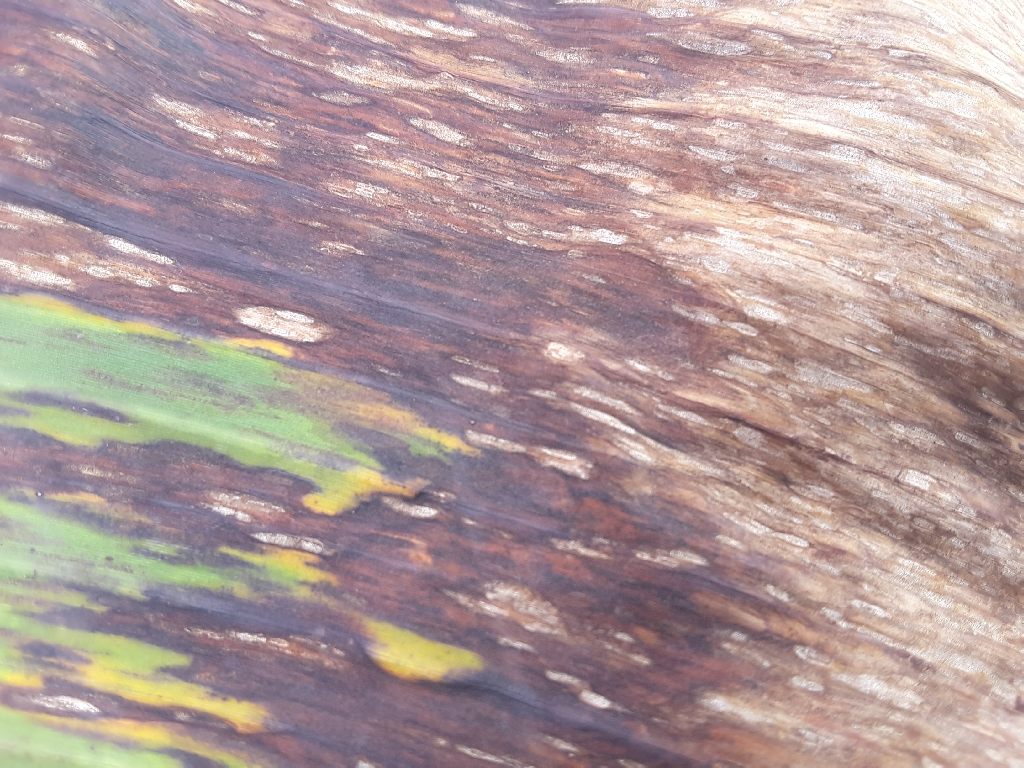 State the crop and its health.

banana, black sigatoka
